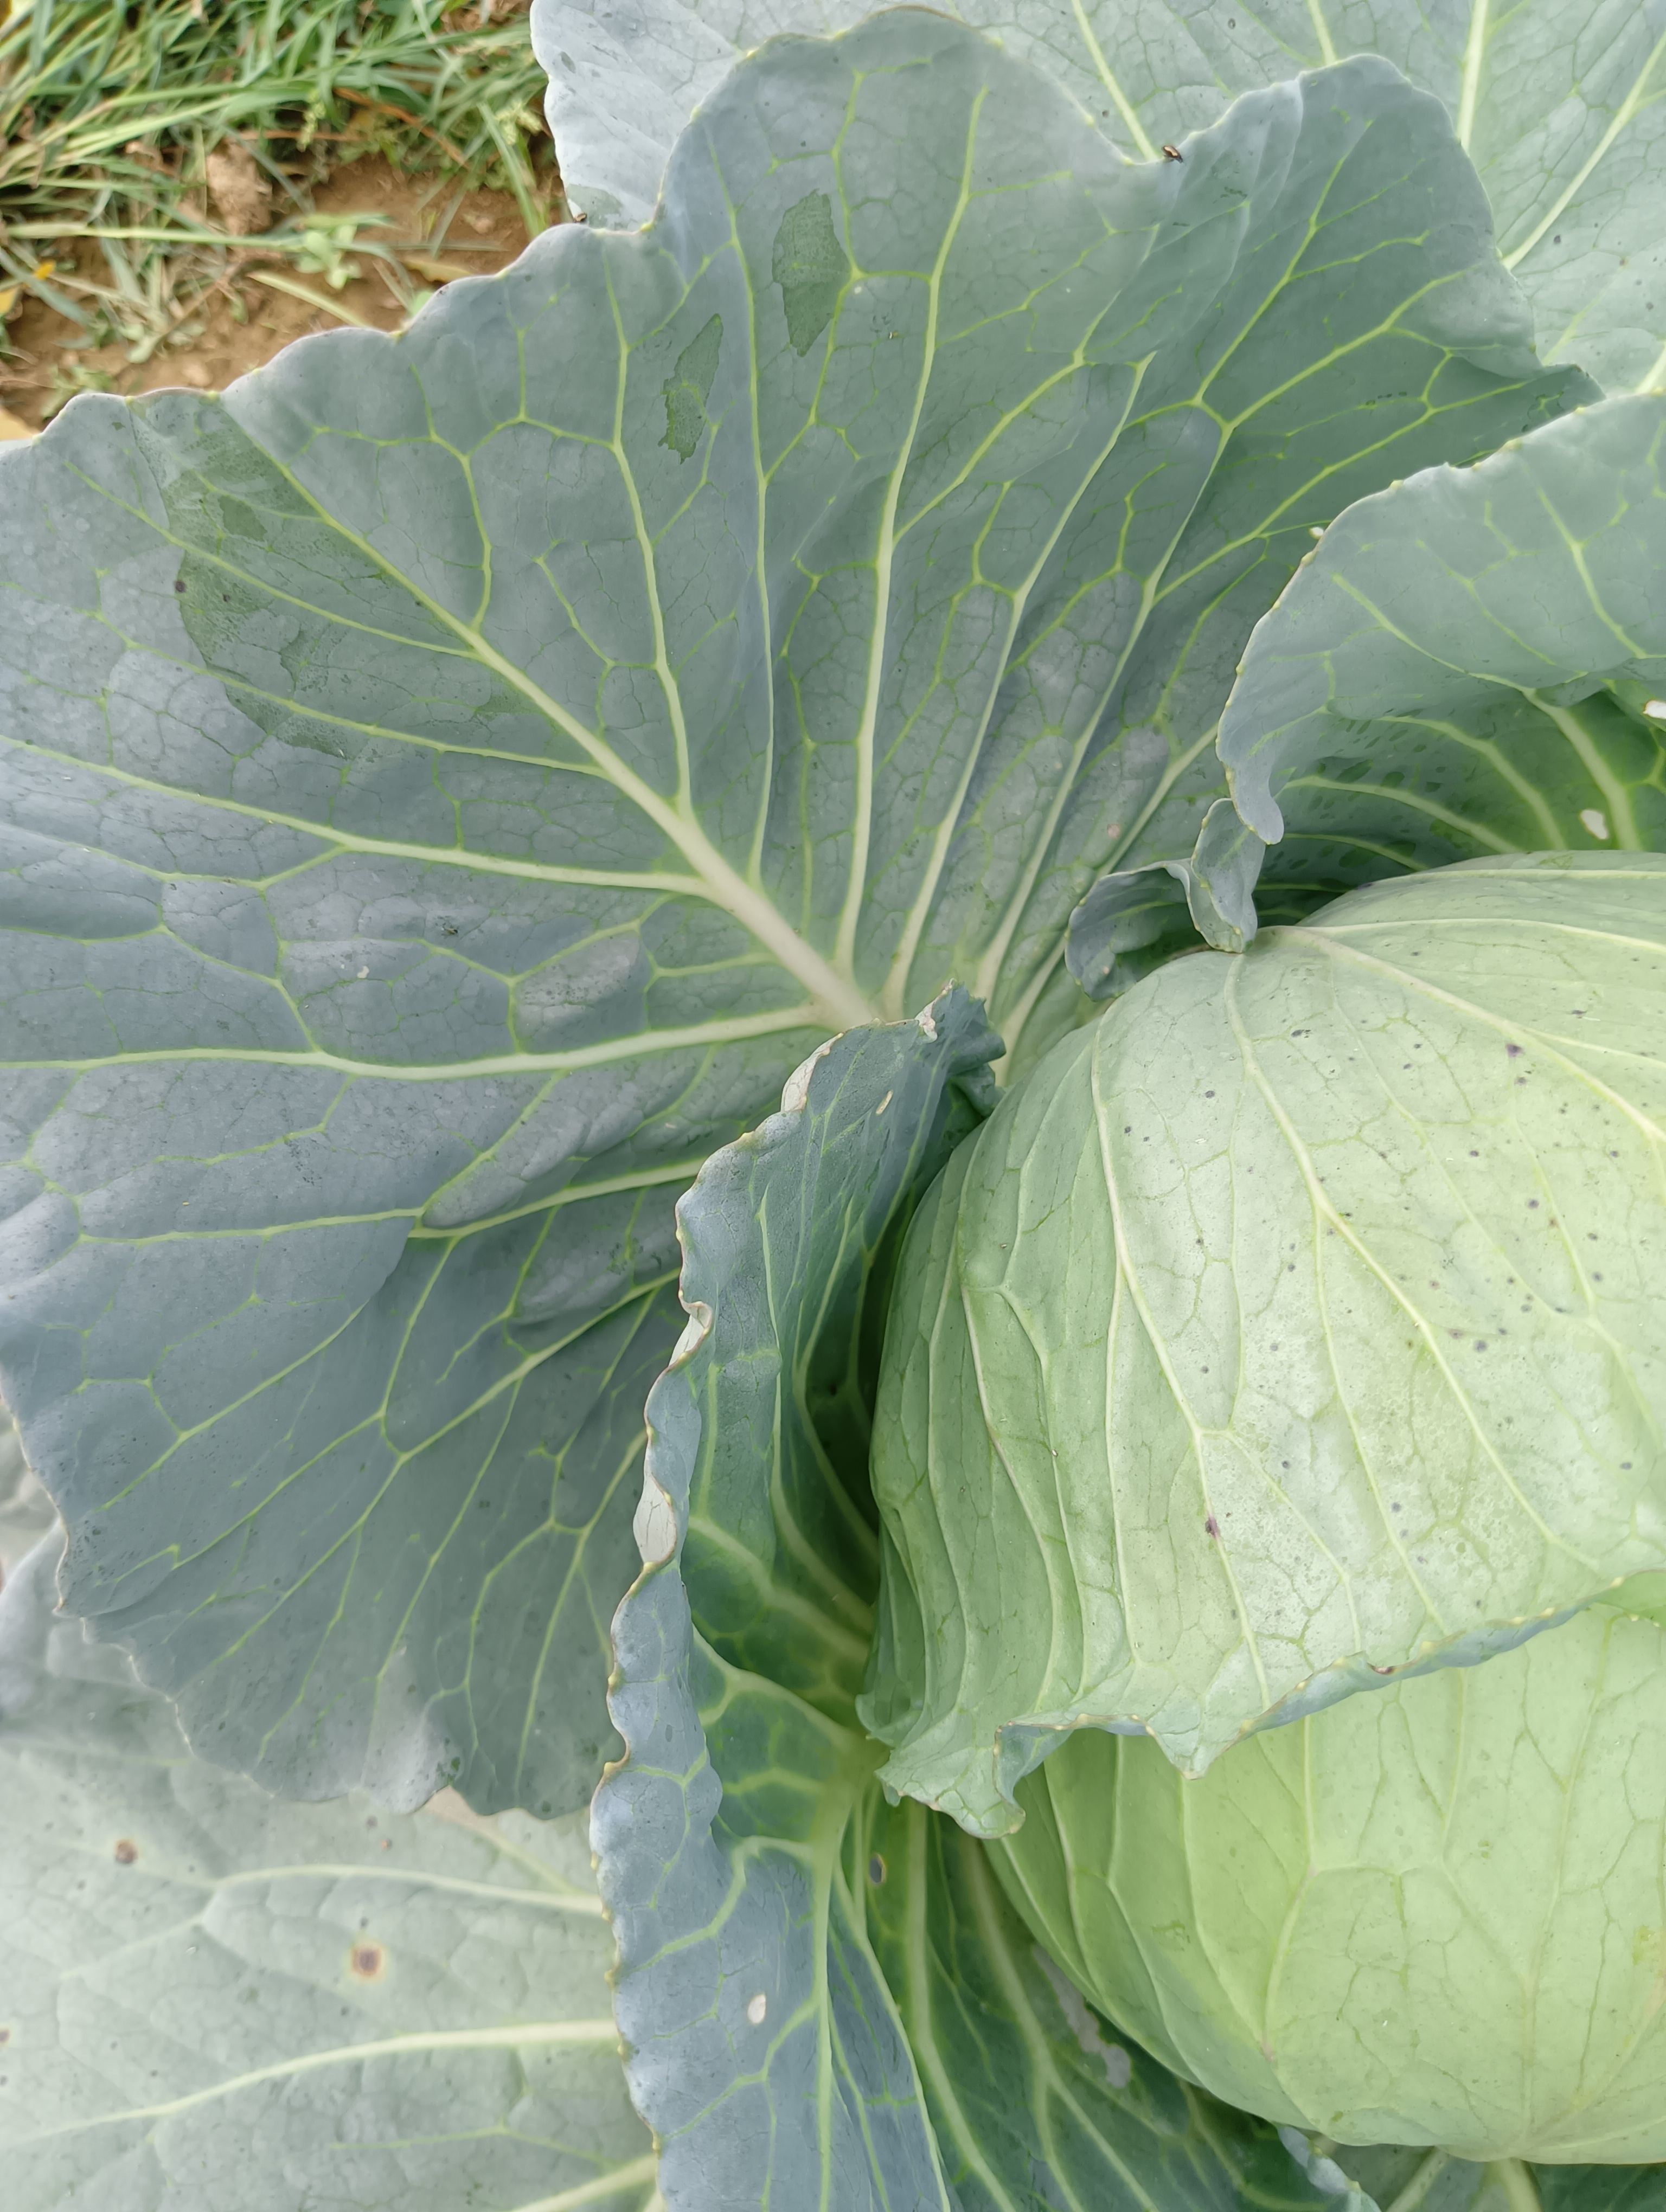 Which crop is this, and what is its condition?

cabbage, healthy
